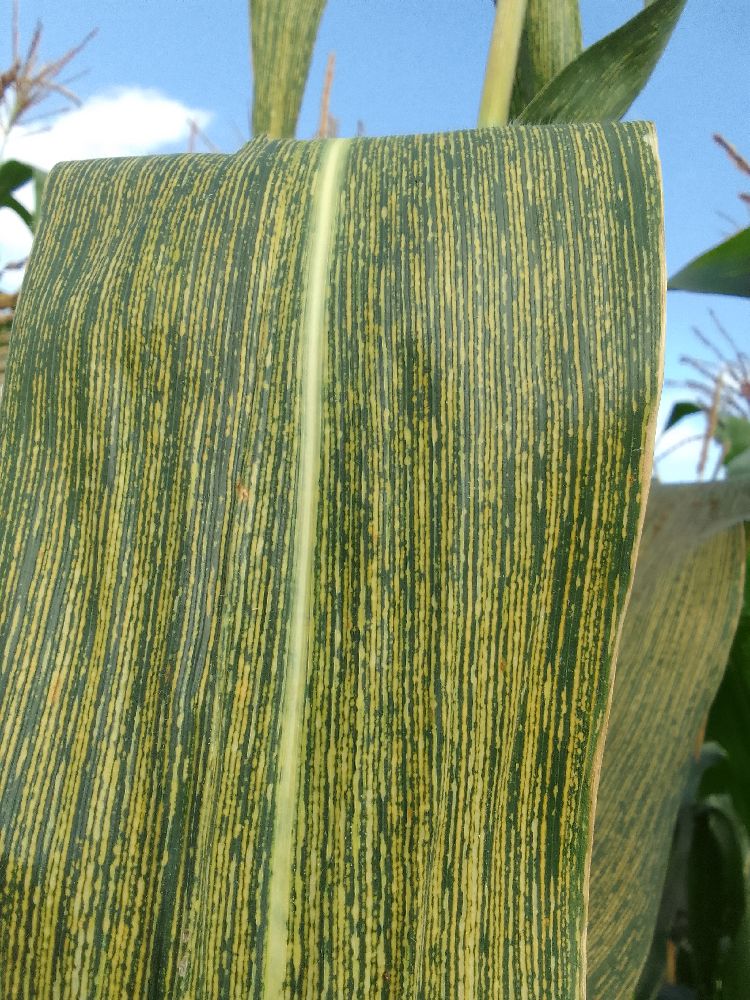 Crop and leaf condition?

maize, maize streak virus
